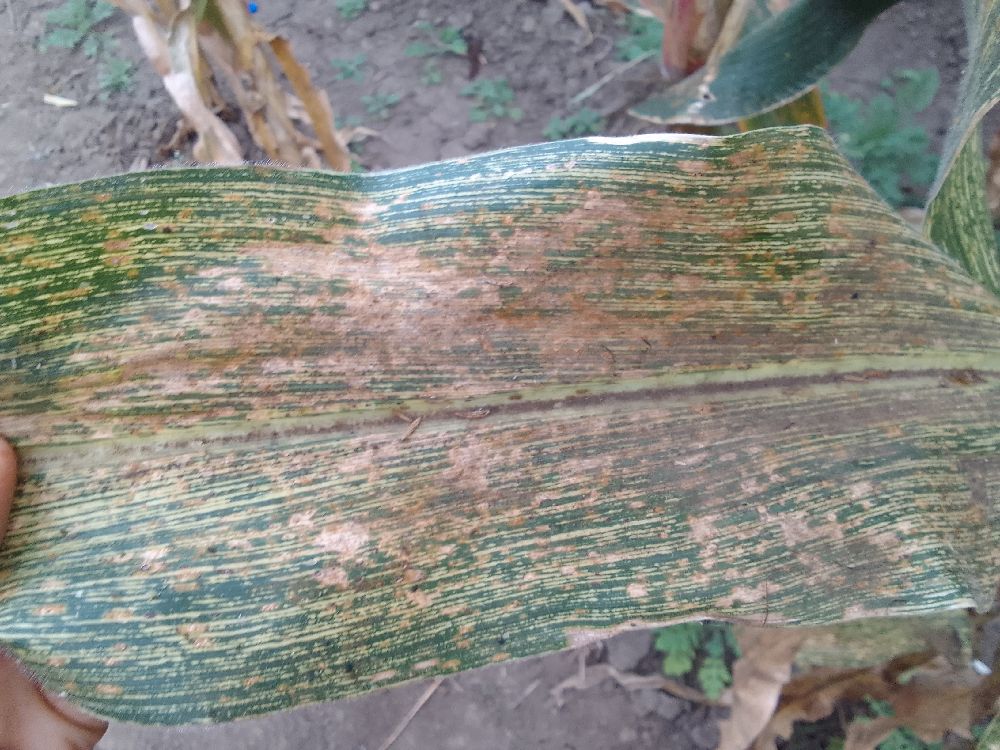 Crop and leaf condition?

maize, maize streak virus
